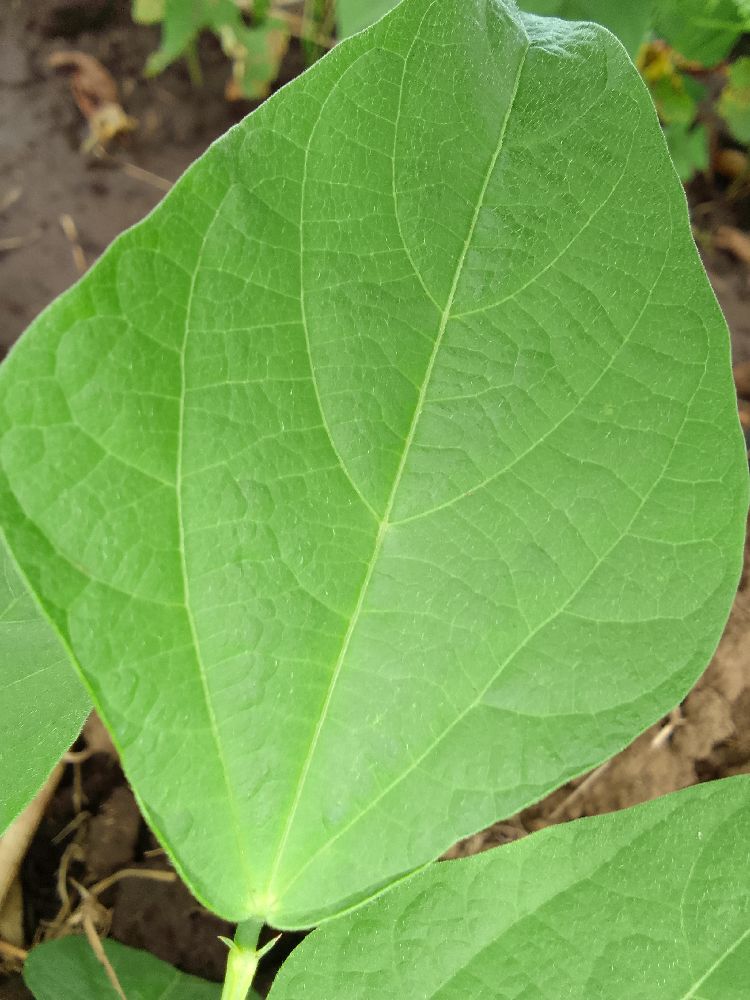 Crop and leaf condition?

common bean, healthy
